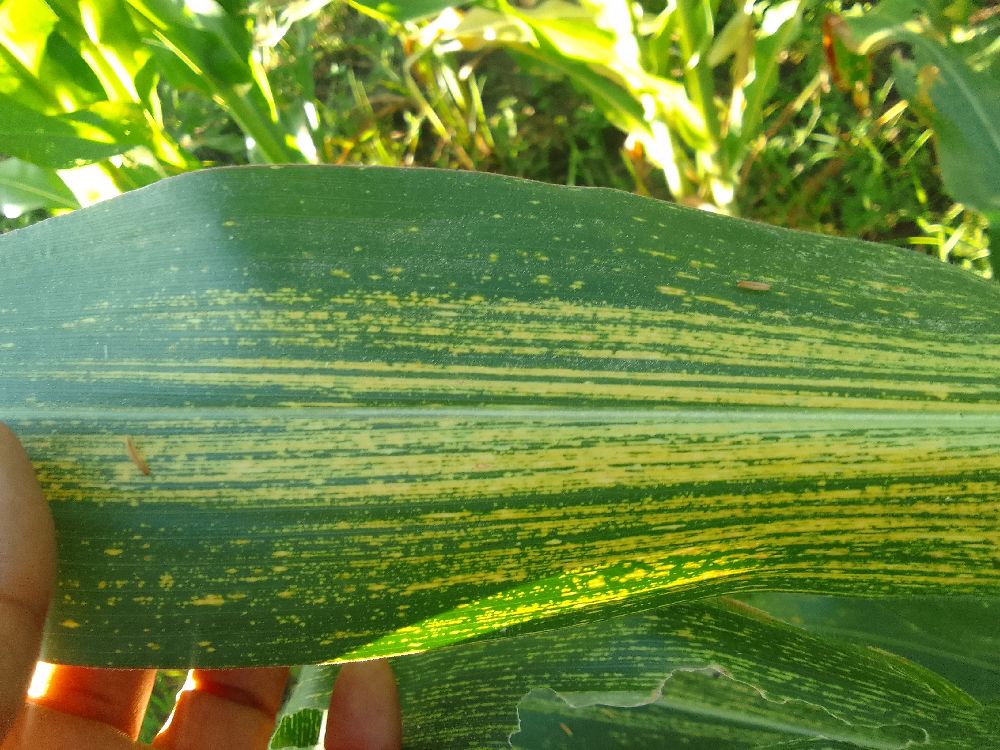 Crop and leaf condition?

maize, maize streak virus
